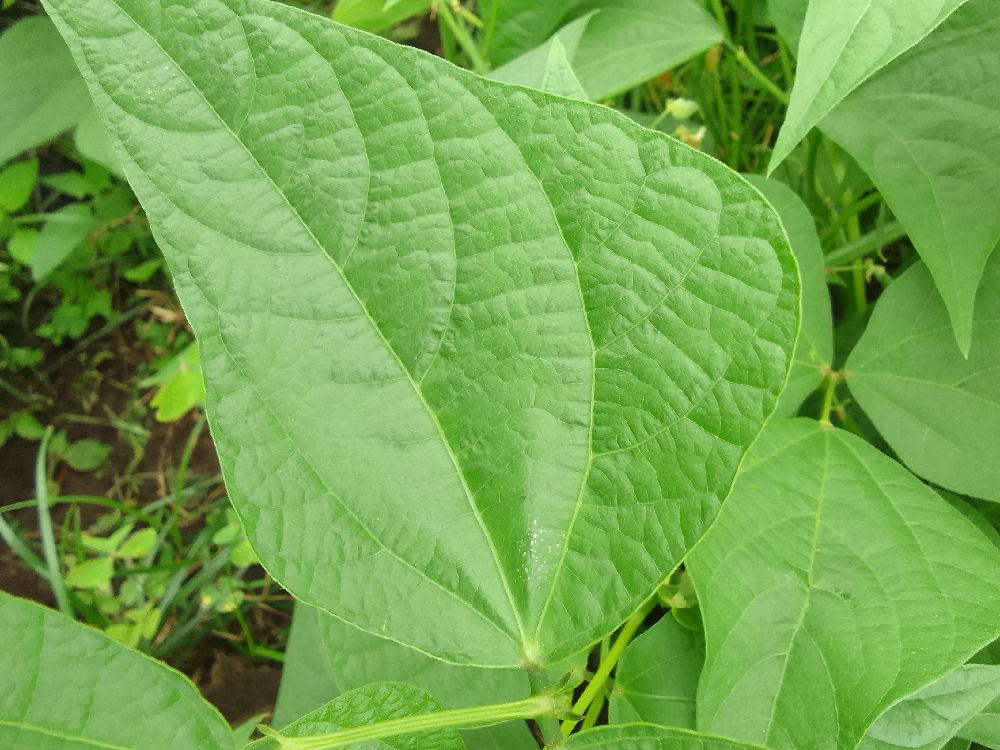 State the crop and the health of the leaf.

common bean, healthy
